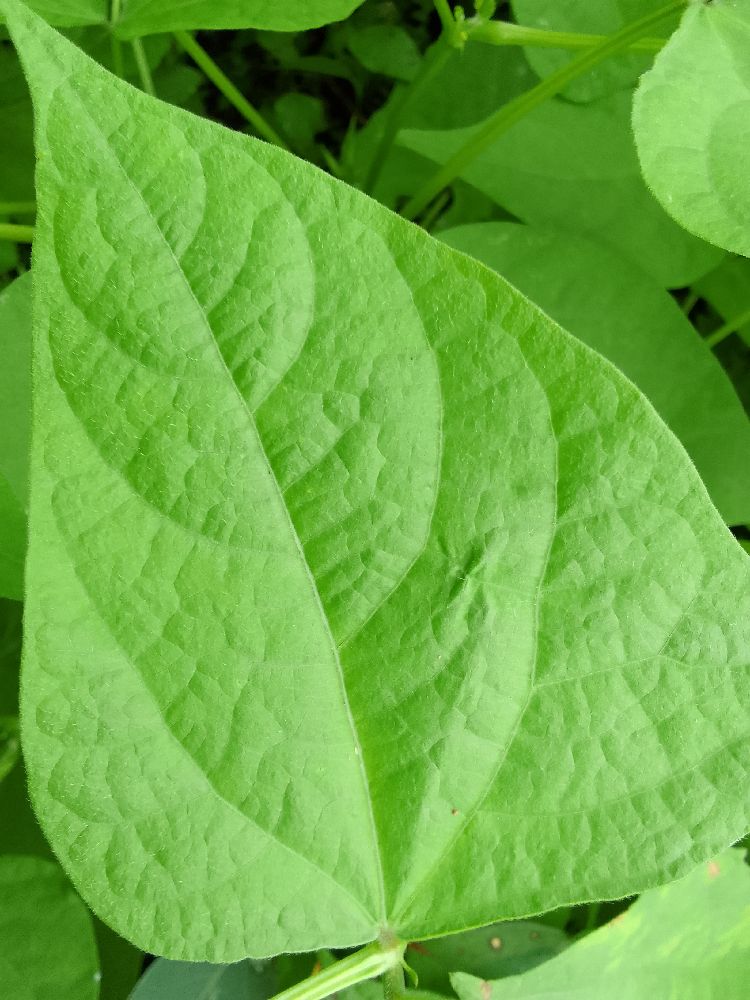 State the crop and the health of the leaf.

common bean, healthy
